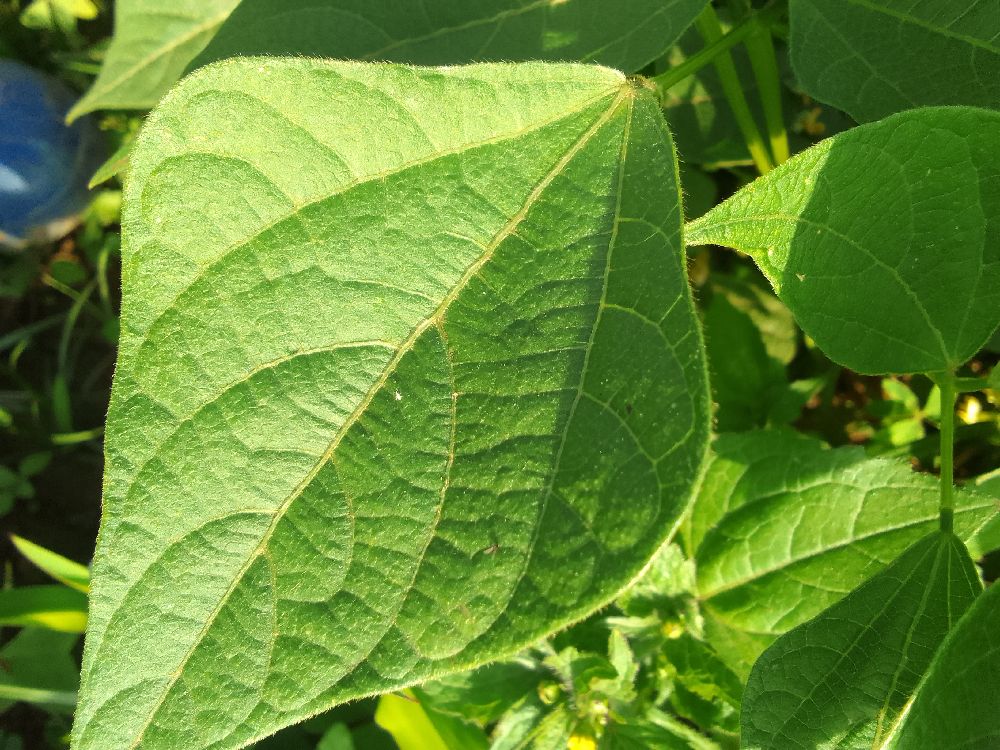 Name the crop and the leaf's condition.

common bean, healthy
